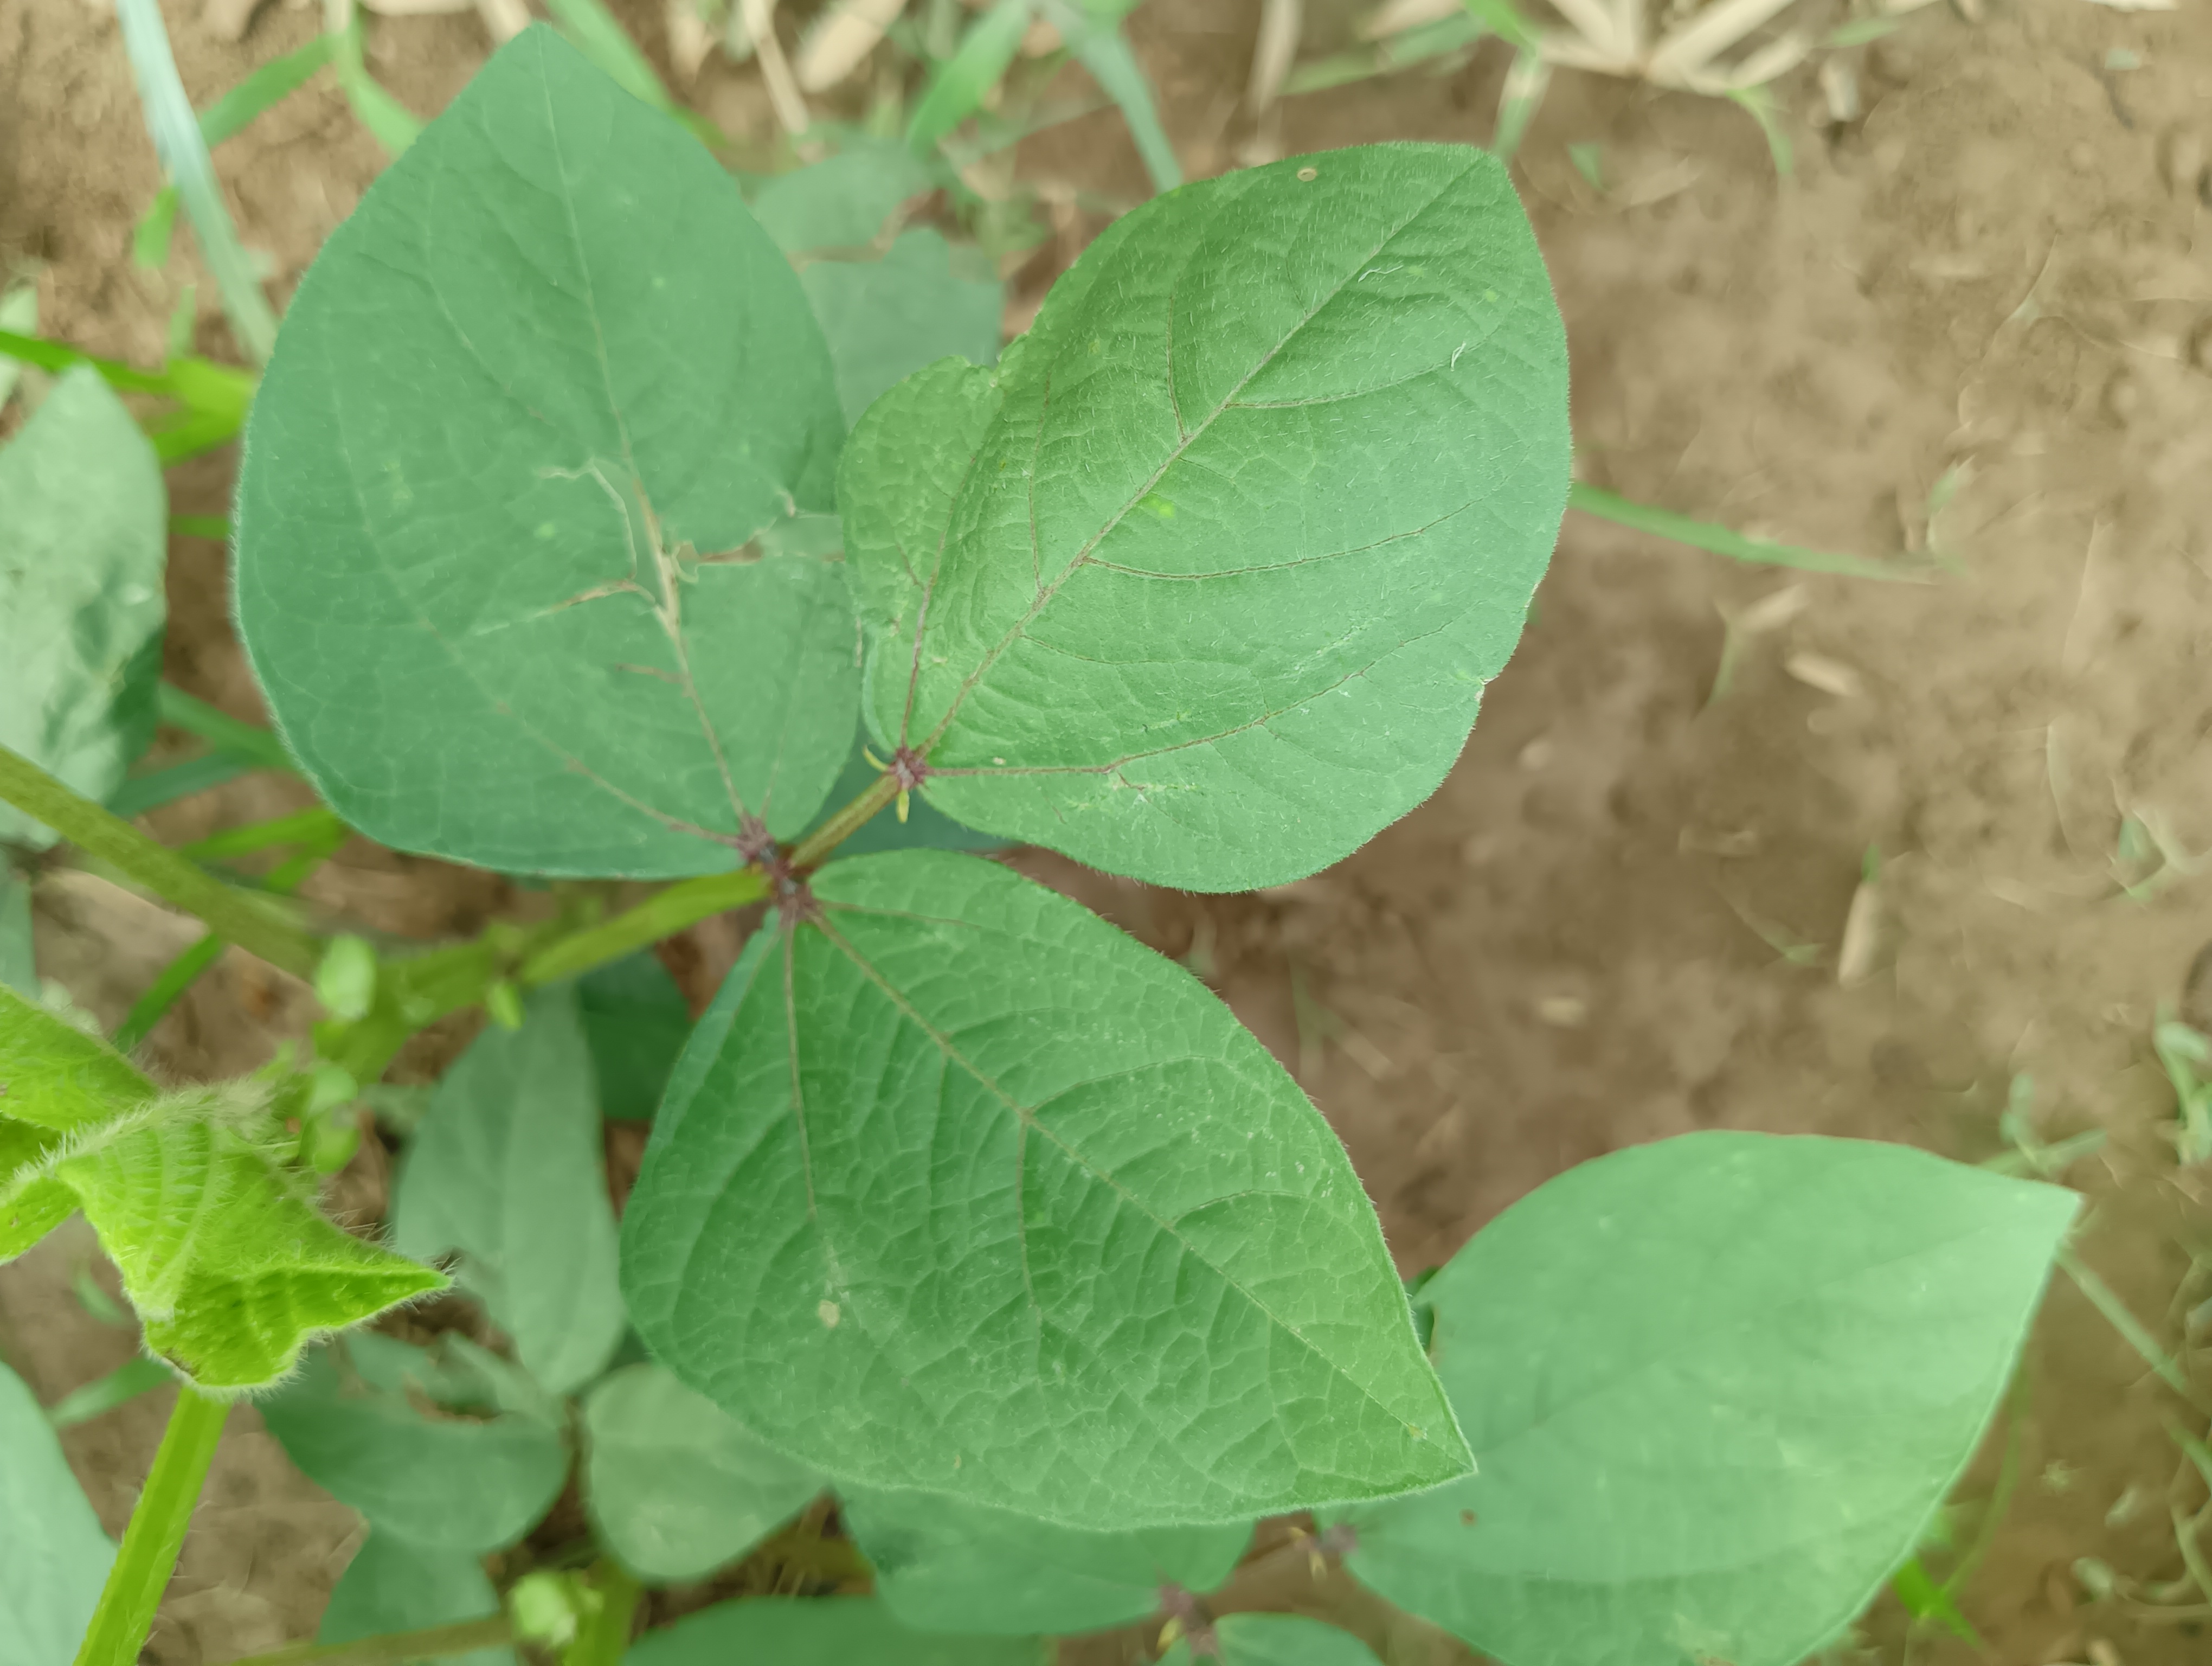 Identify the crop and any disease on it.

mungbean, healthy
